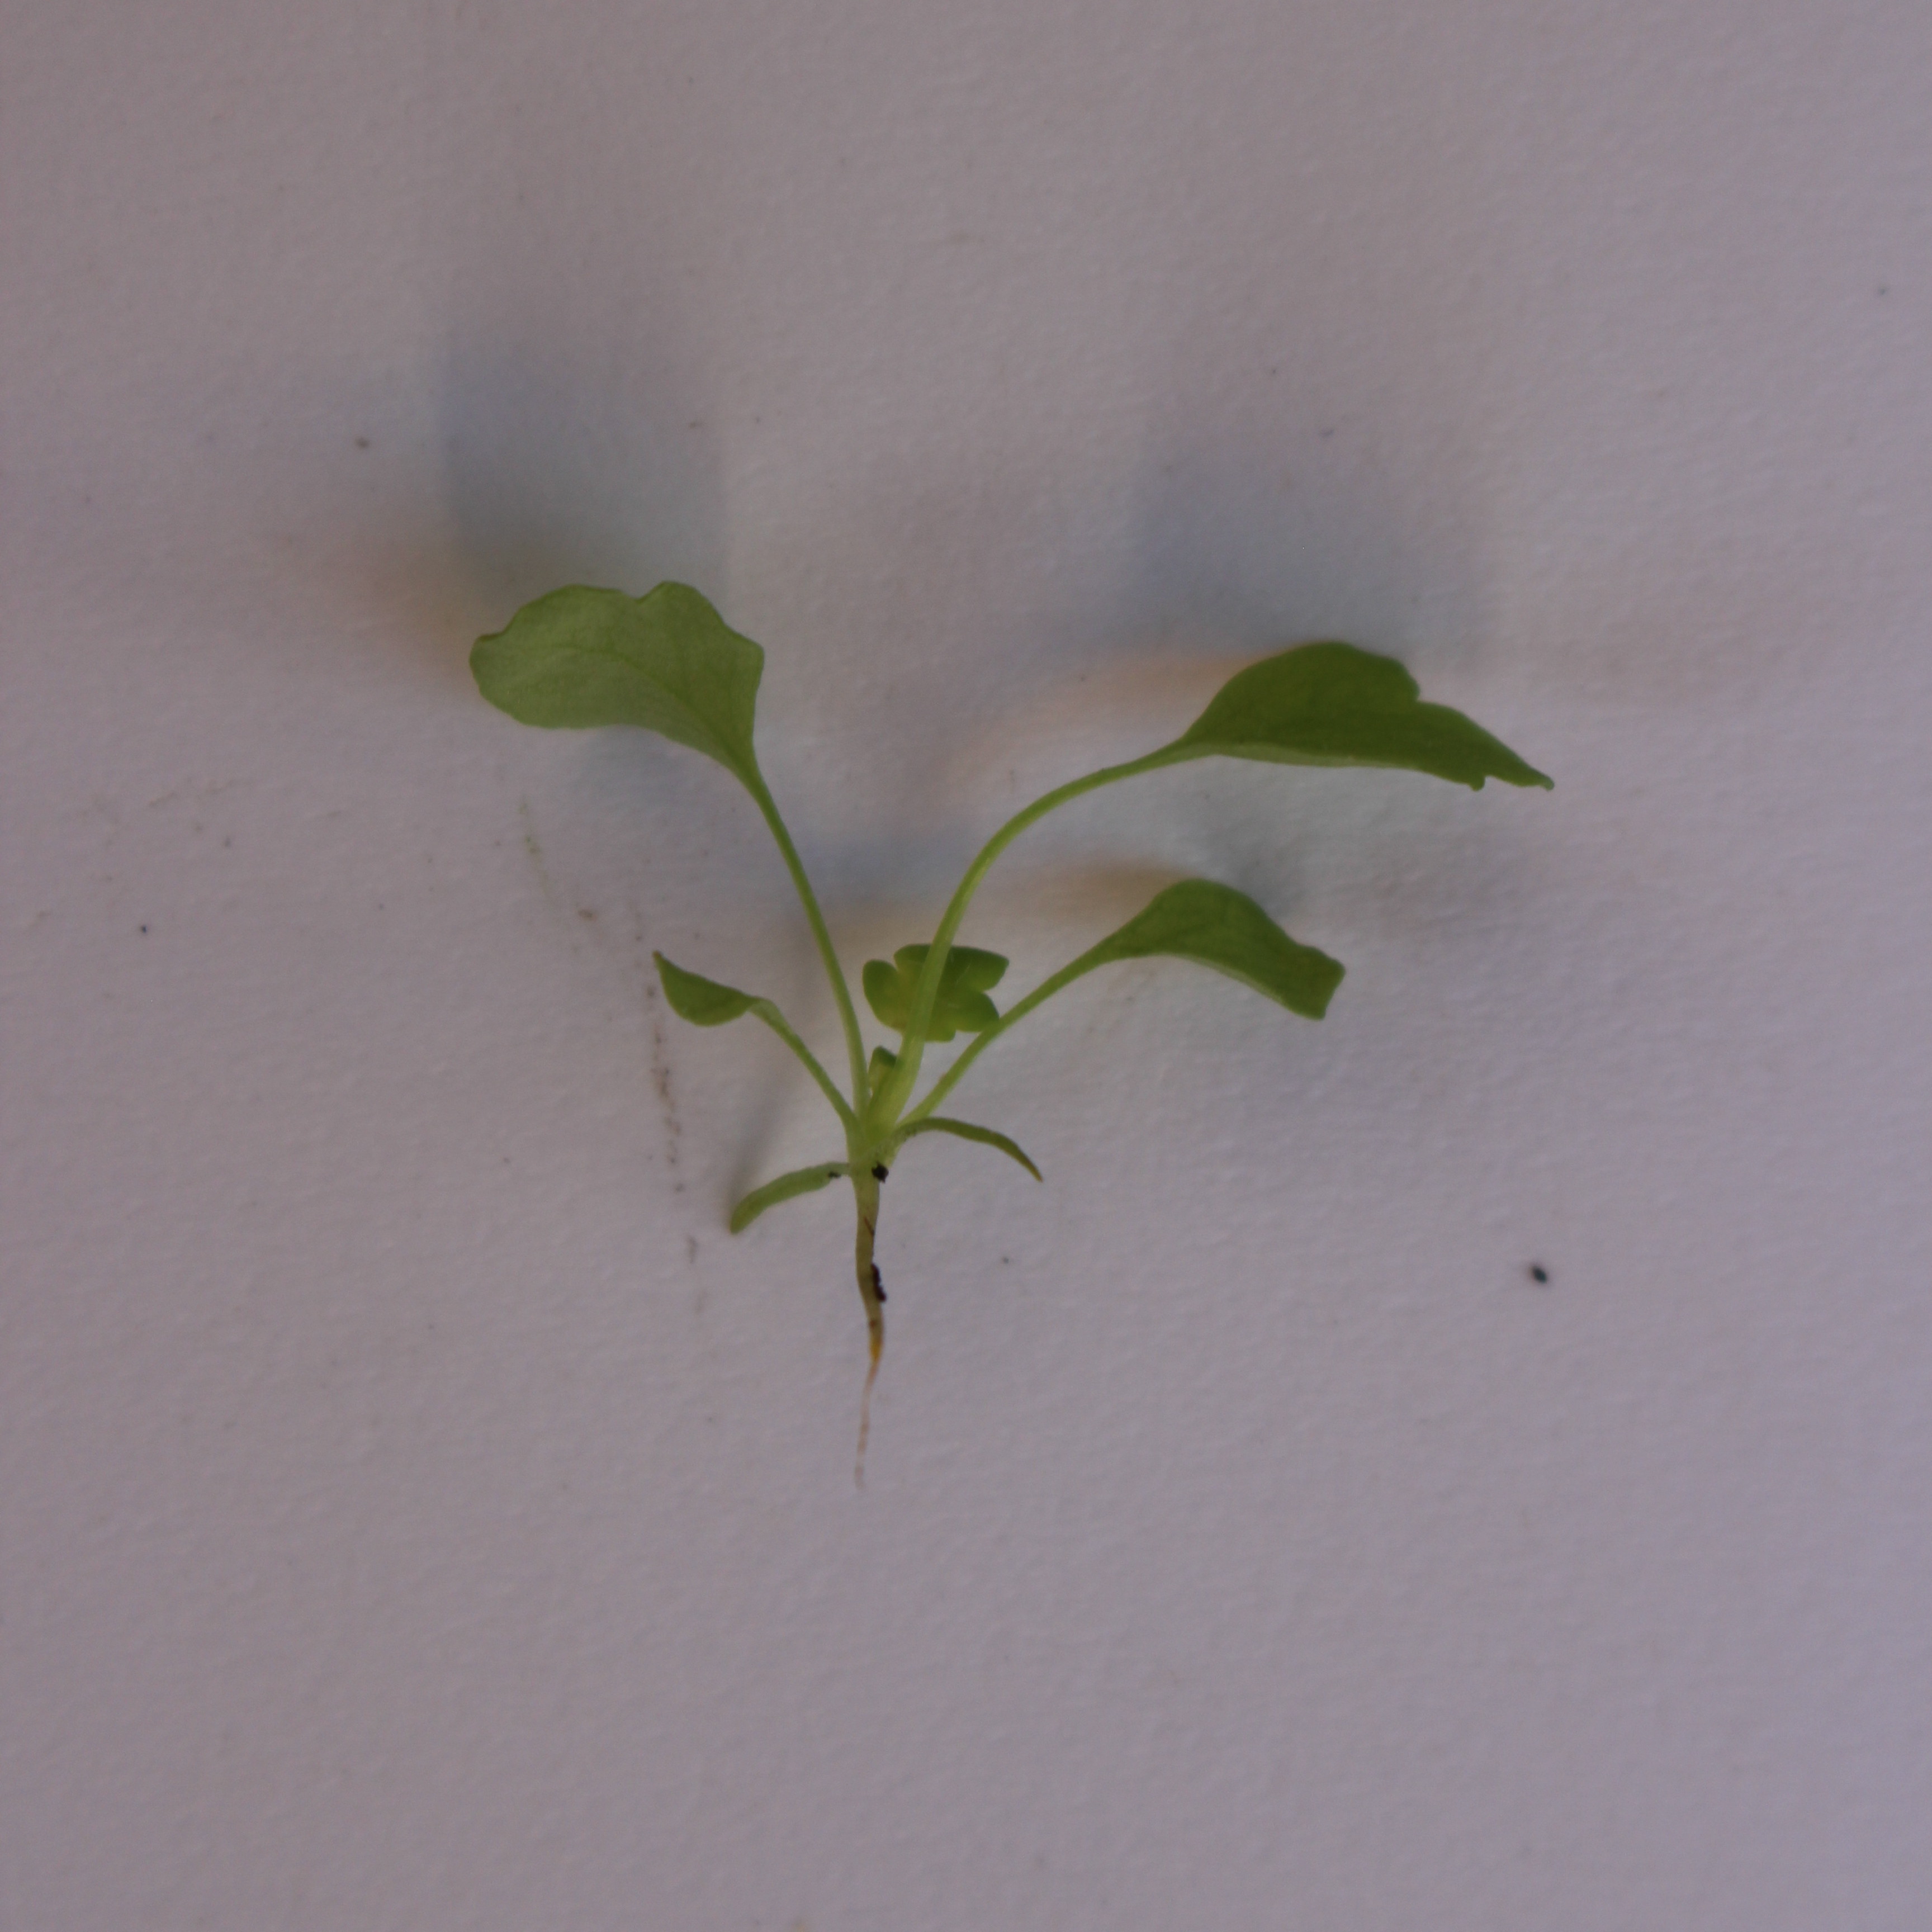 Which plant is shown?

Papaver rhoeas
